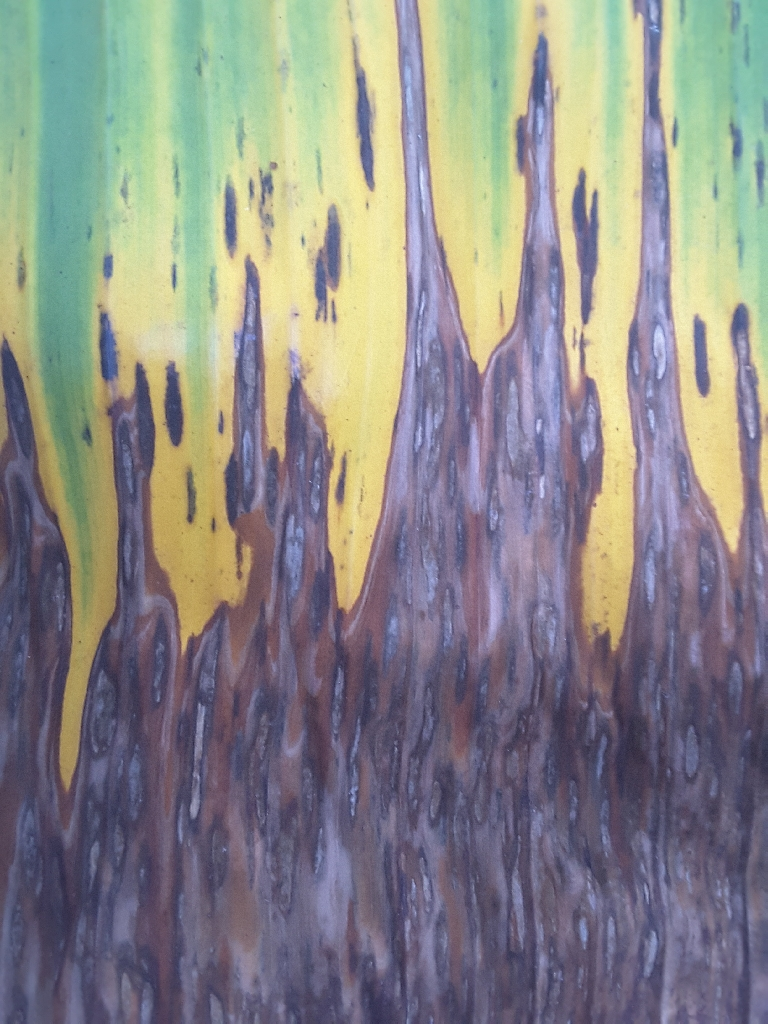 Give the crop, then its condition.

banana, black sigatoka
